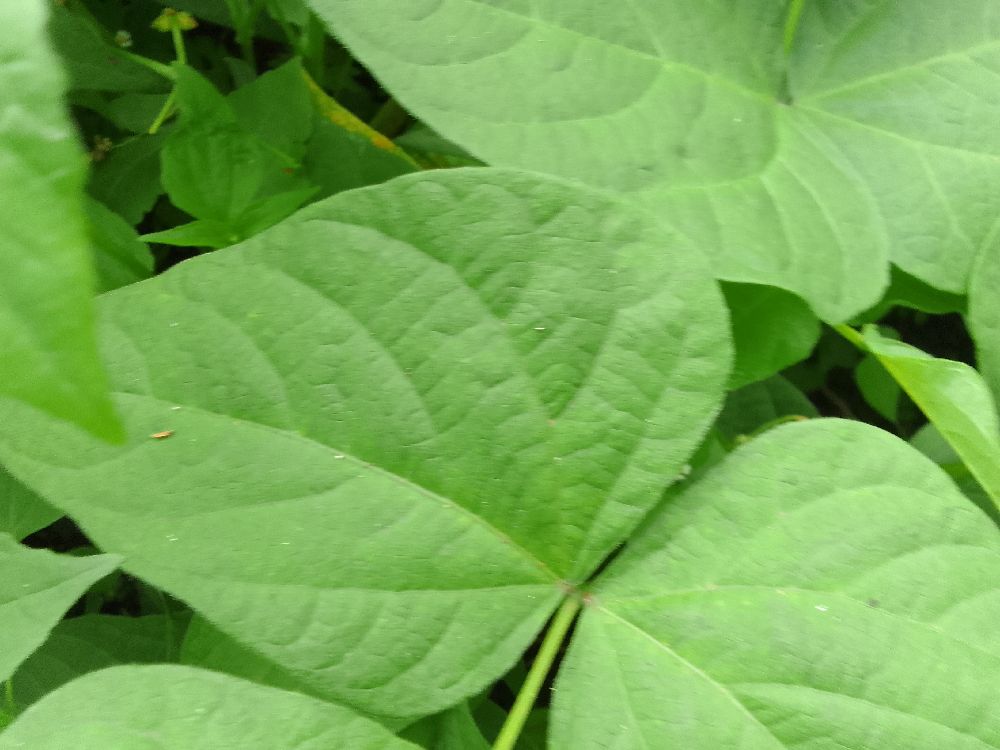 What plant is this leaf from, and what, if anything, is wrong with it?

common bean, healthy
